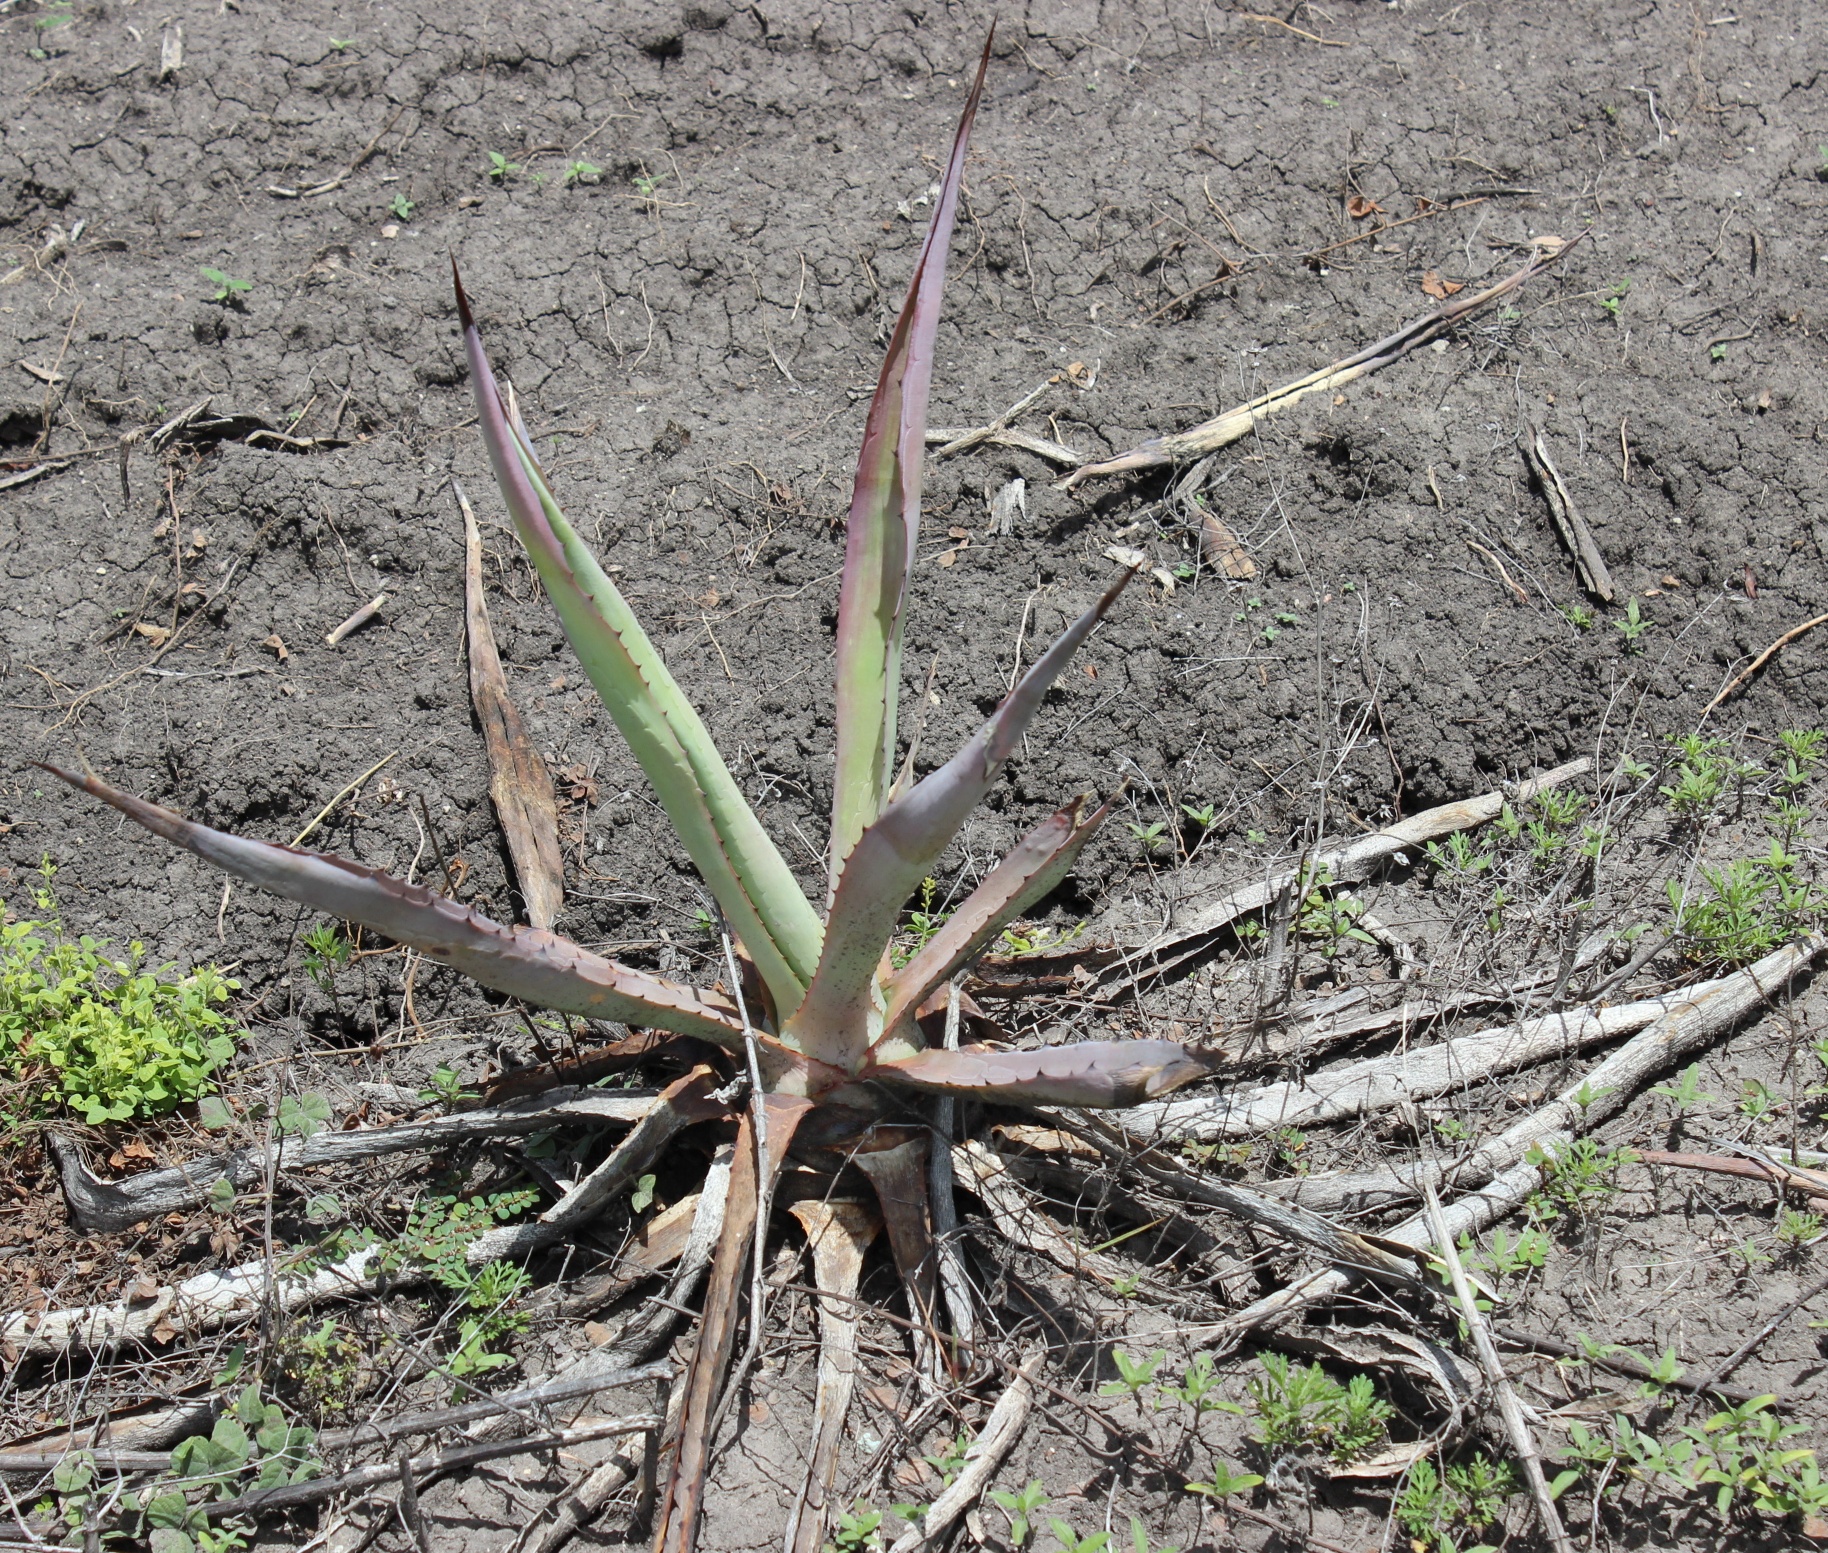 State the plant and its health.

agave, sick
